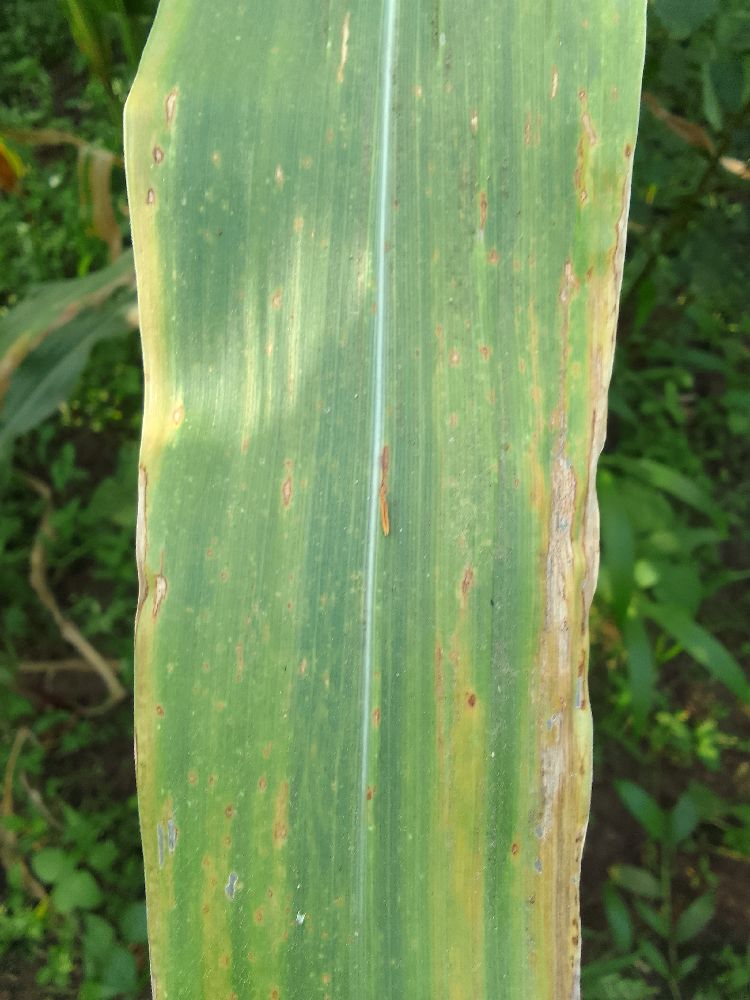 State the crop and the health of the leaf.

maize, maize lethal necrosis
